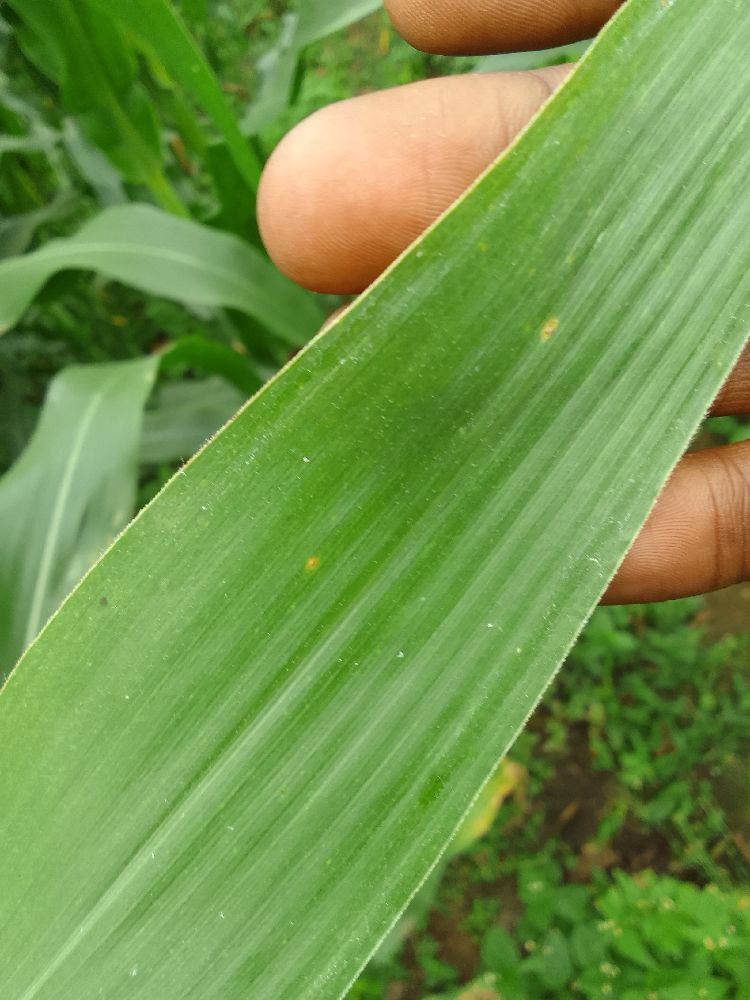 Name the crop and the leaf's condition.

maize, healthy
